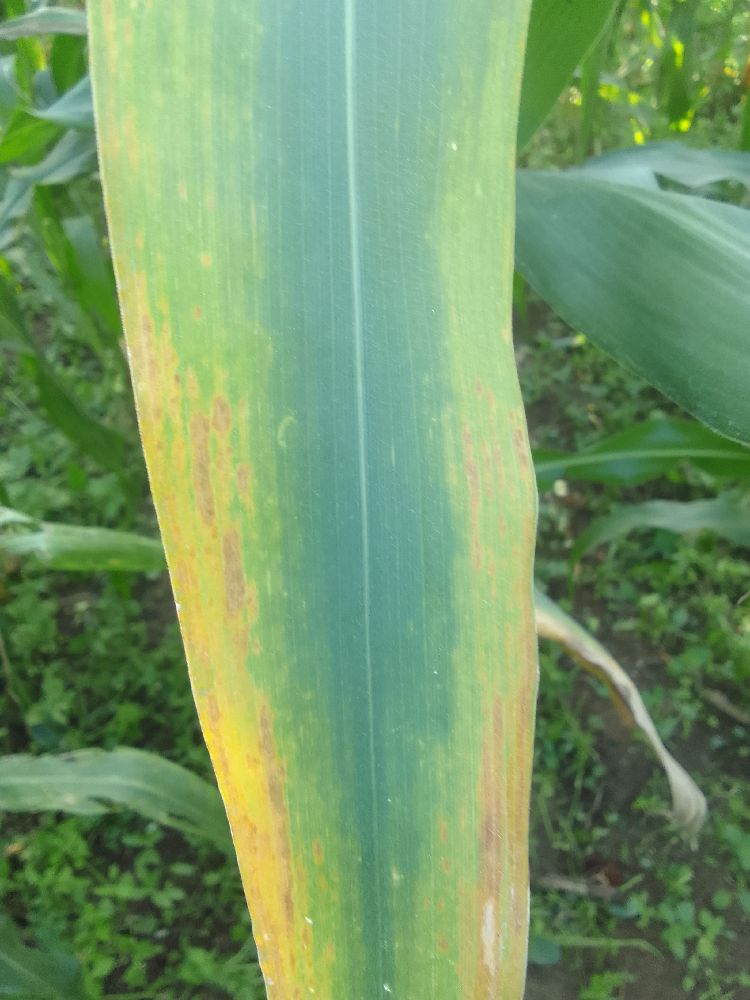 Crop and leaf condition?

maize, maize lethal necrosis
